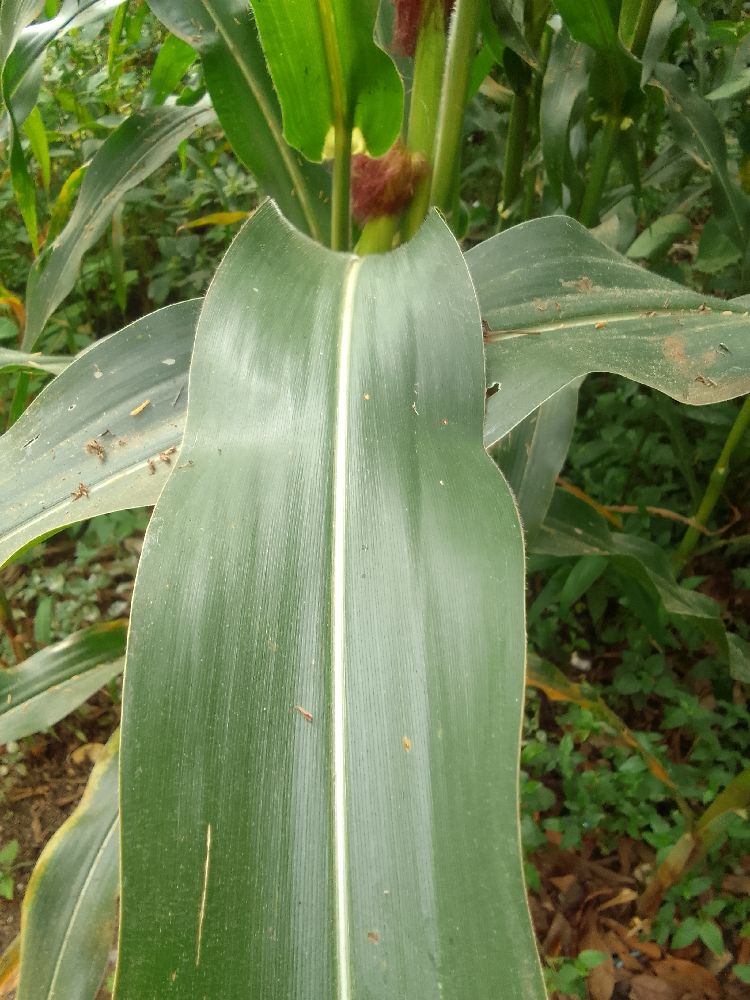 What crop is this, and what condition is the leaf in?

maize, healthy
